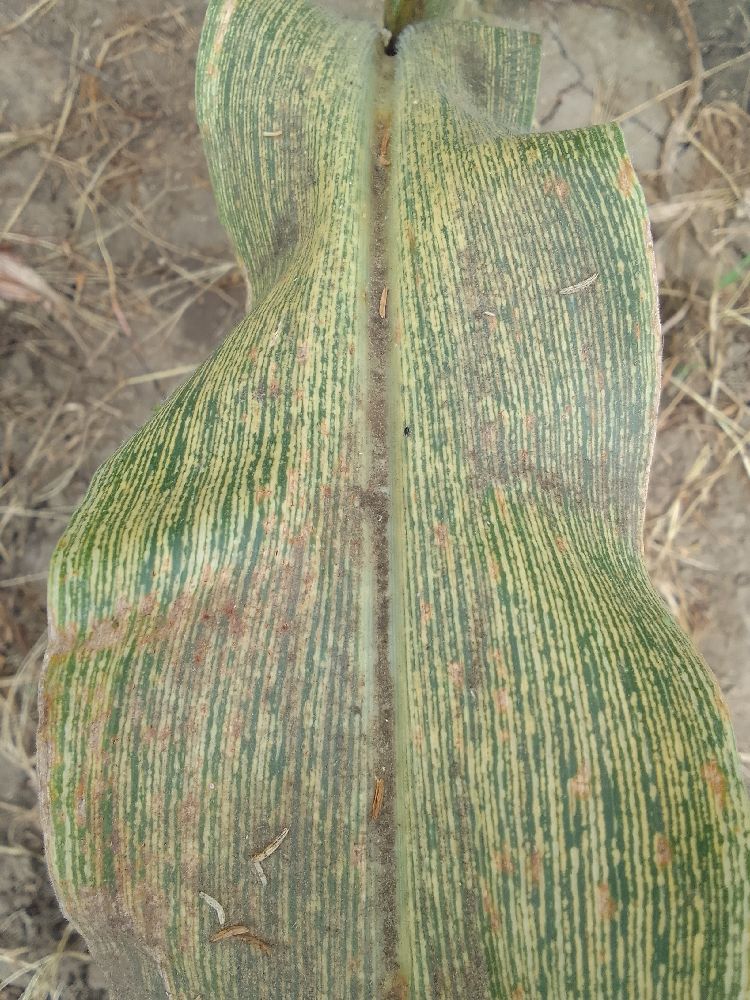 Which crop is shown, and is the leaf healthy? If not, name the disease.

maize, maize streak virus
